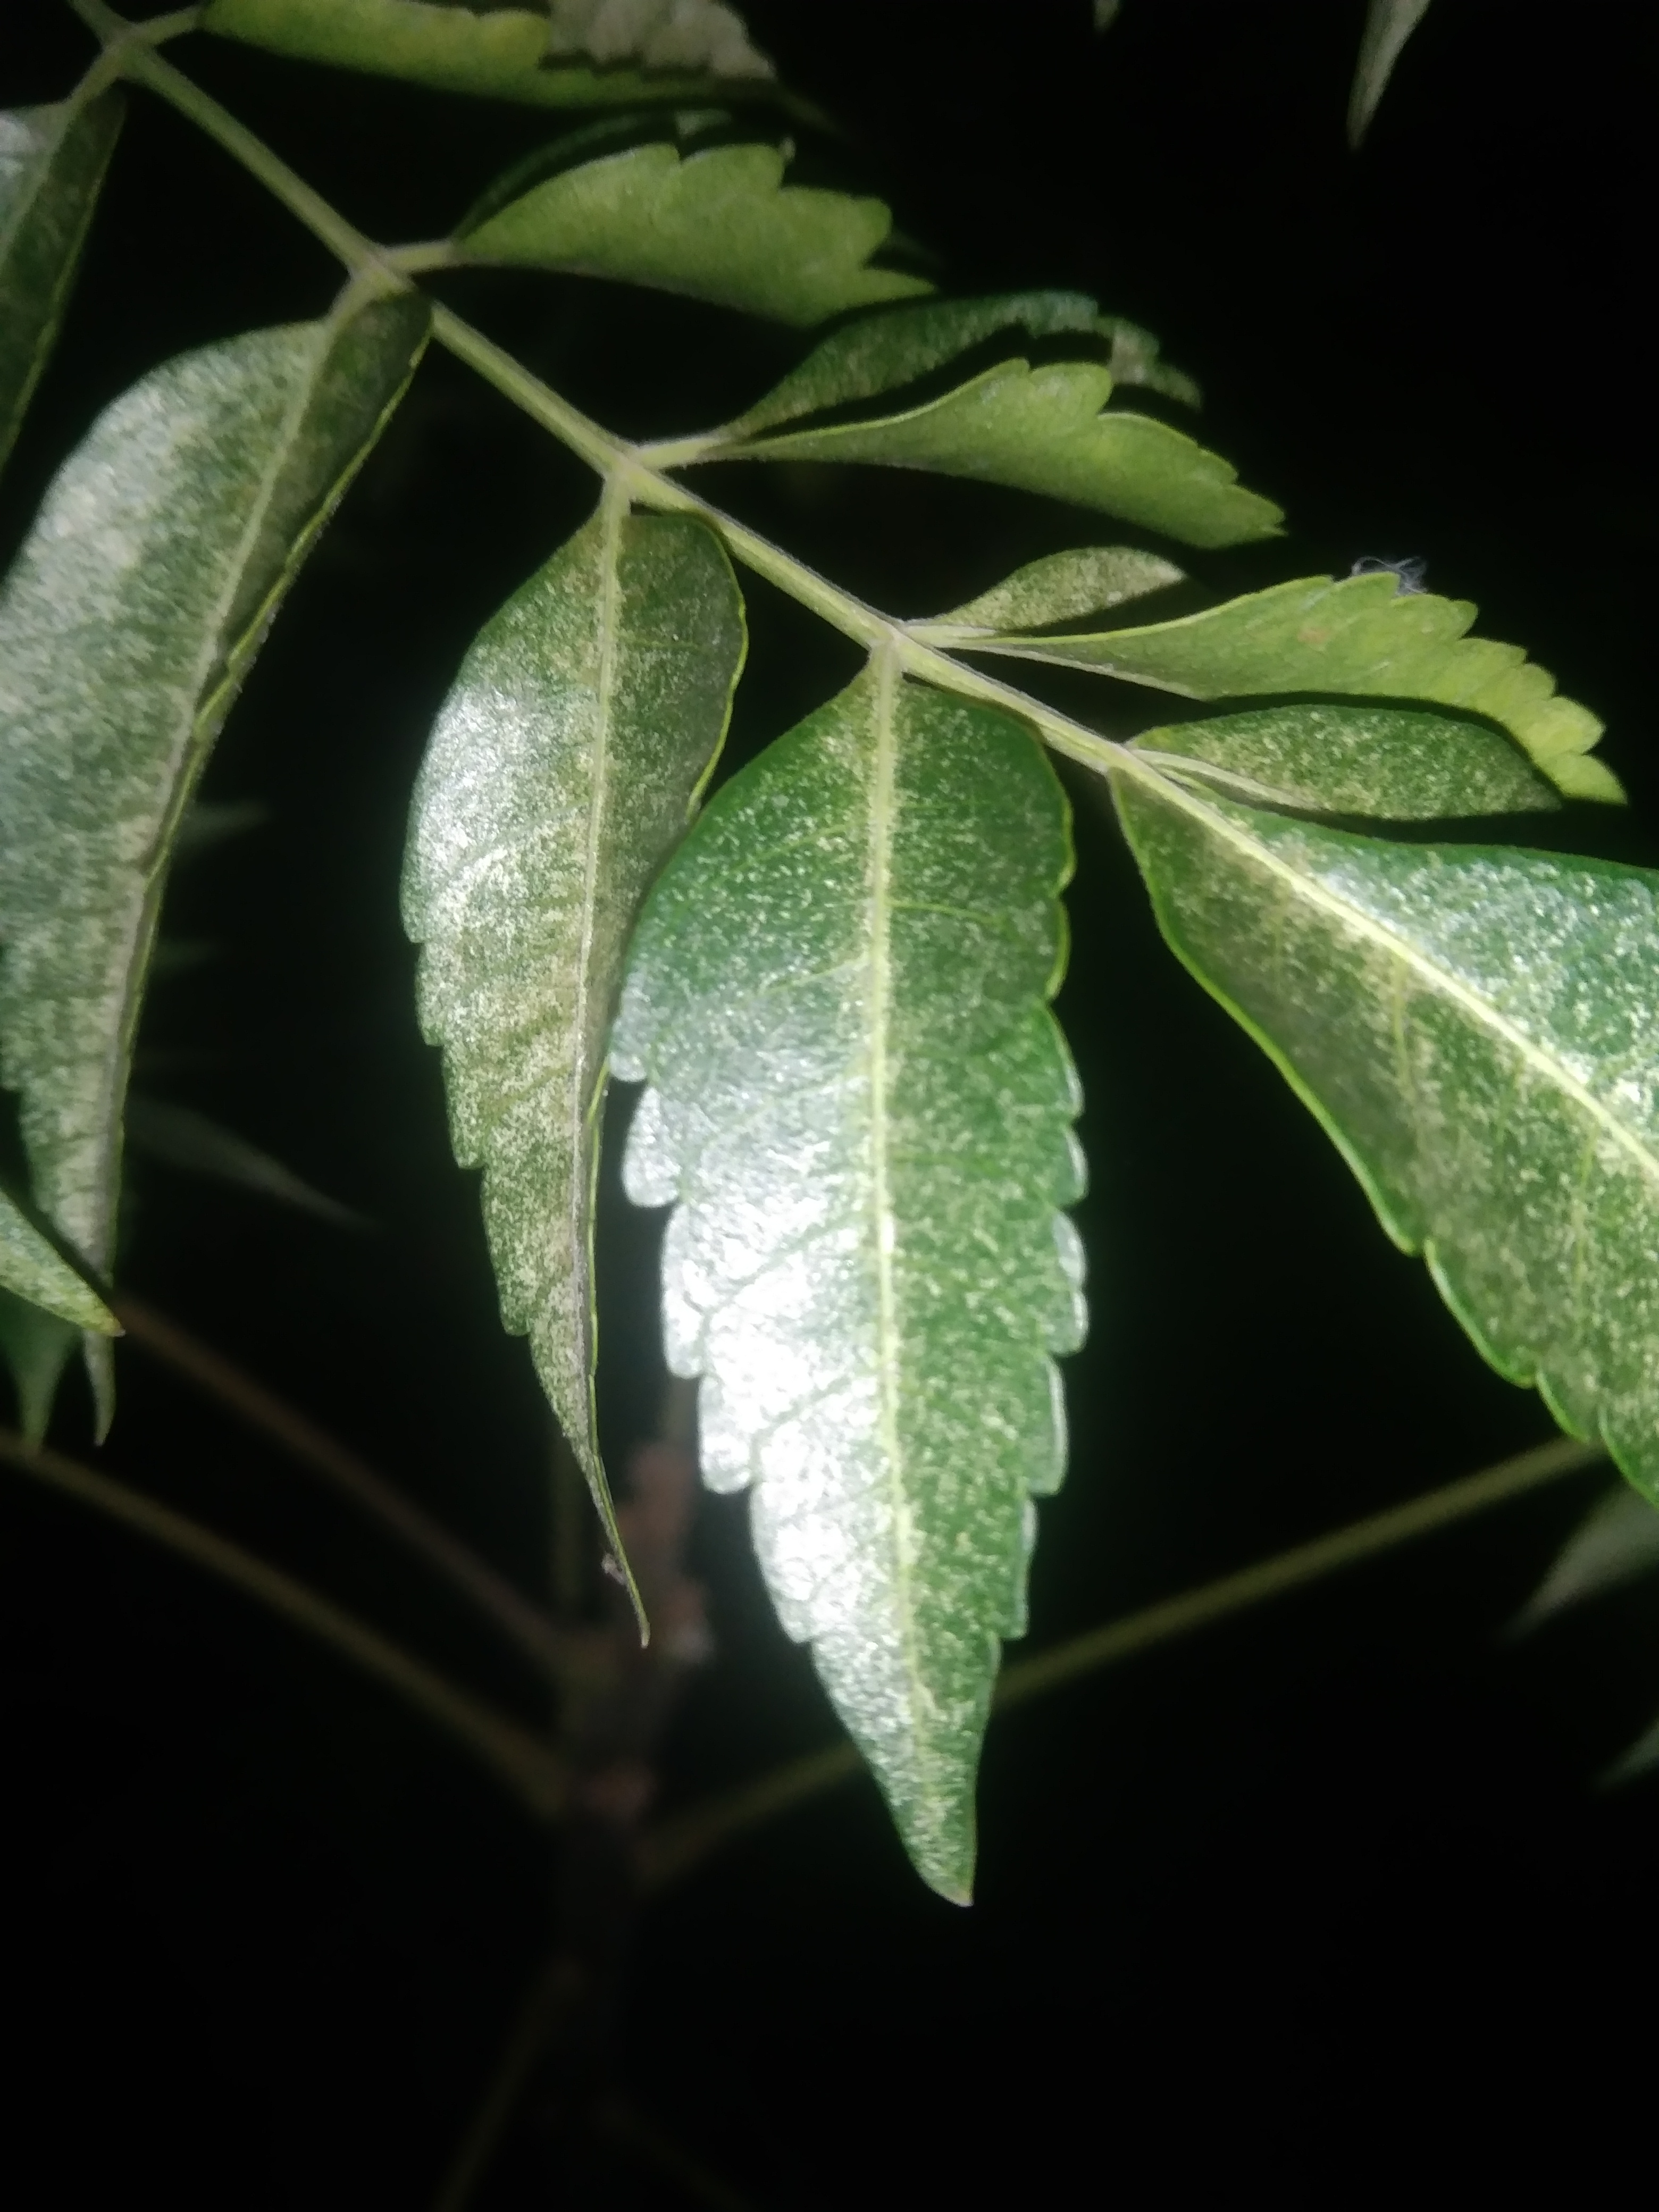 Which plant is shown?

neem
